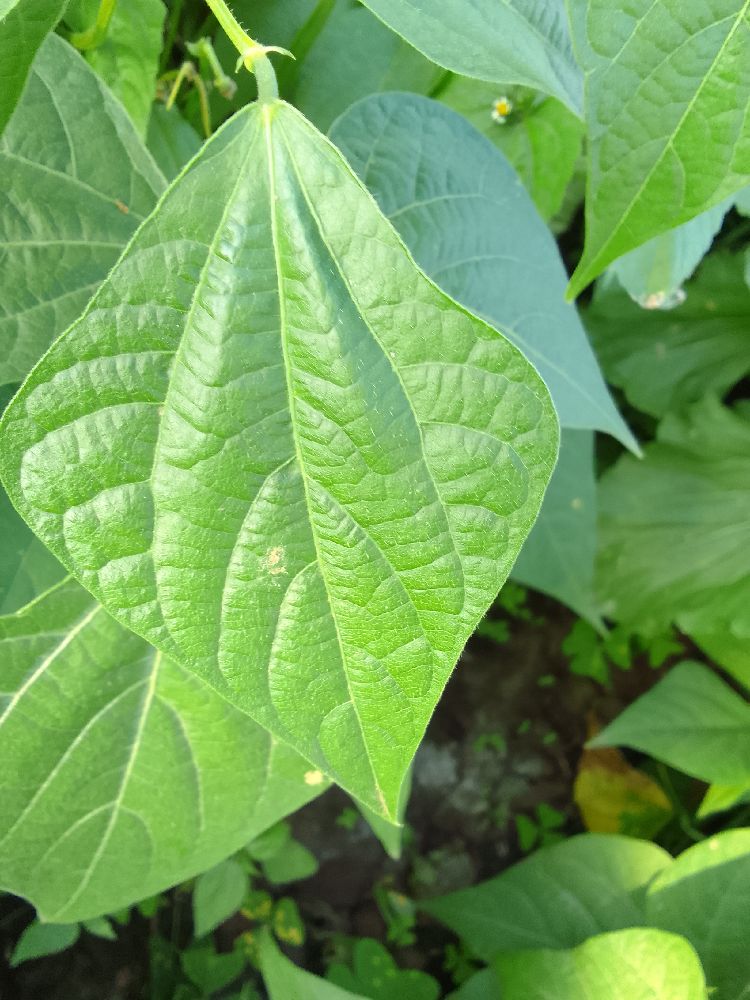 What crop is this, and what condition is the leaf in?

common bean, healthy
